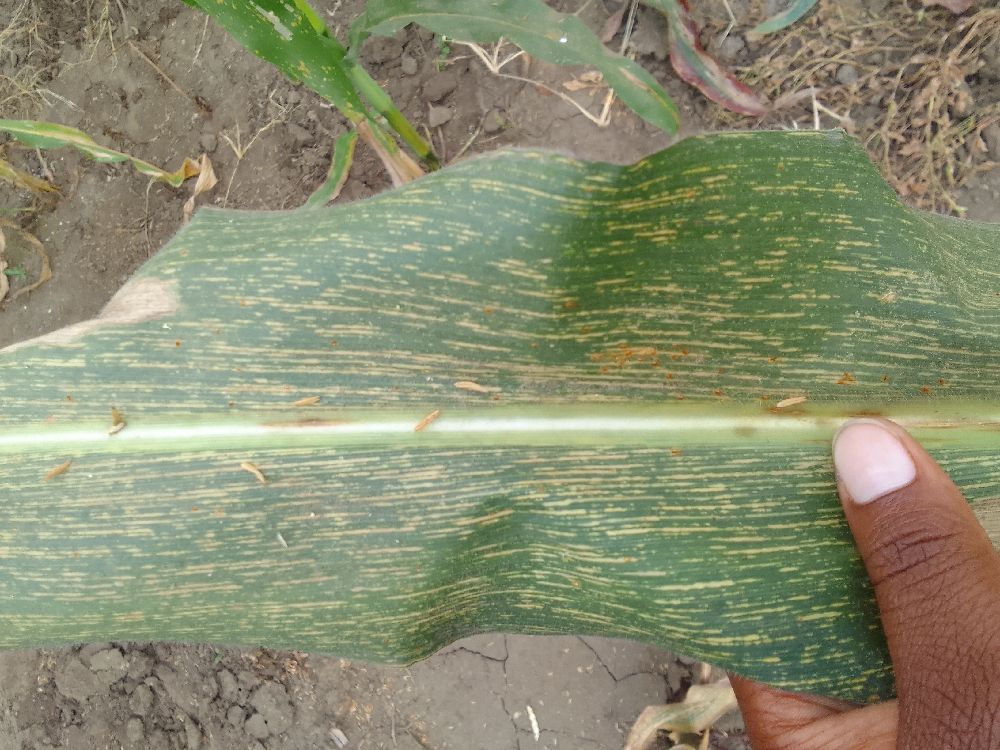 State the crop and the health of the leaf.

maize, maize streak virus
